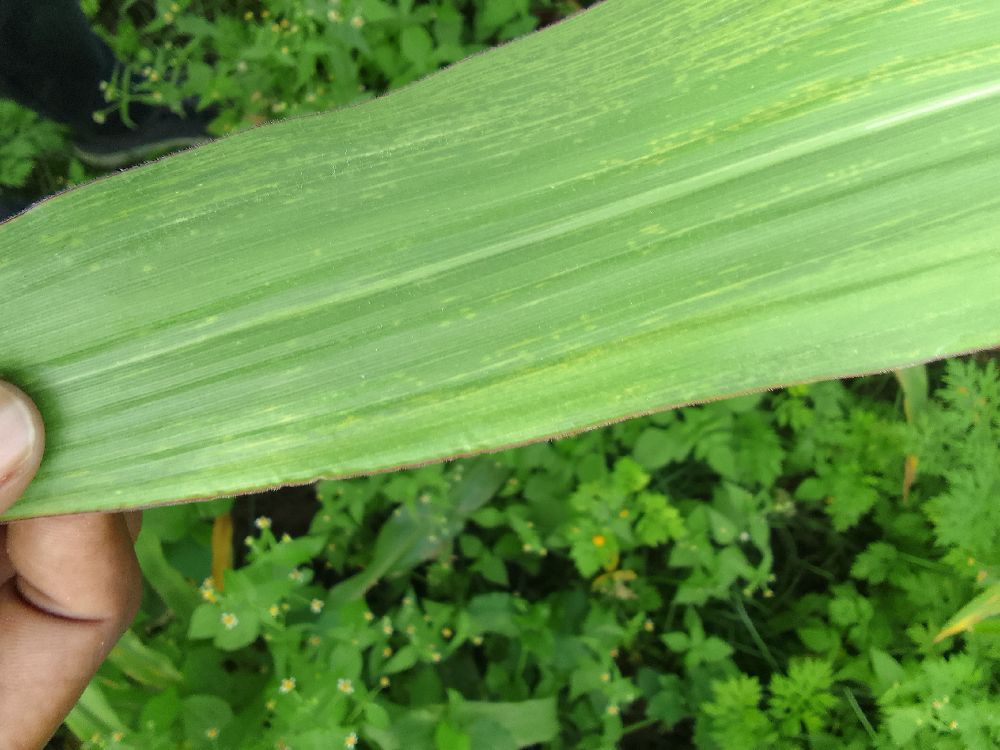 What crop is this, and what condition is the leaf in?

maize, maize lethal necrosis
